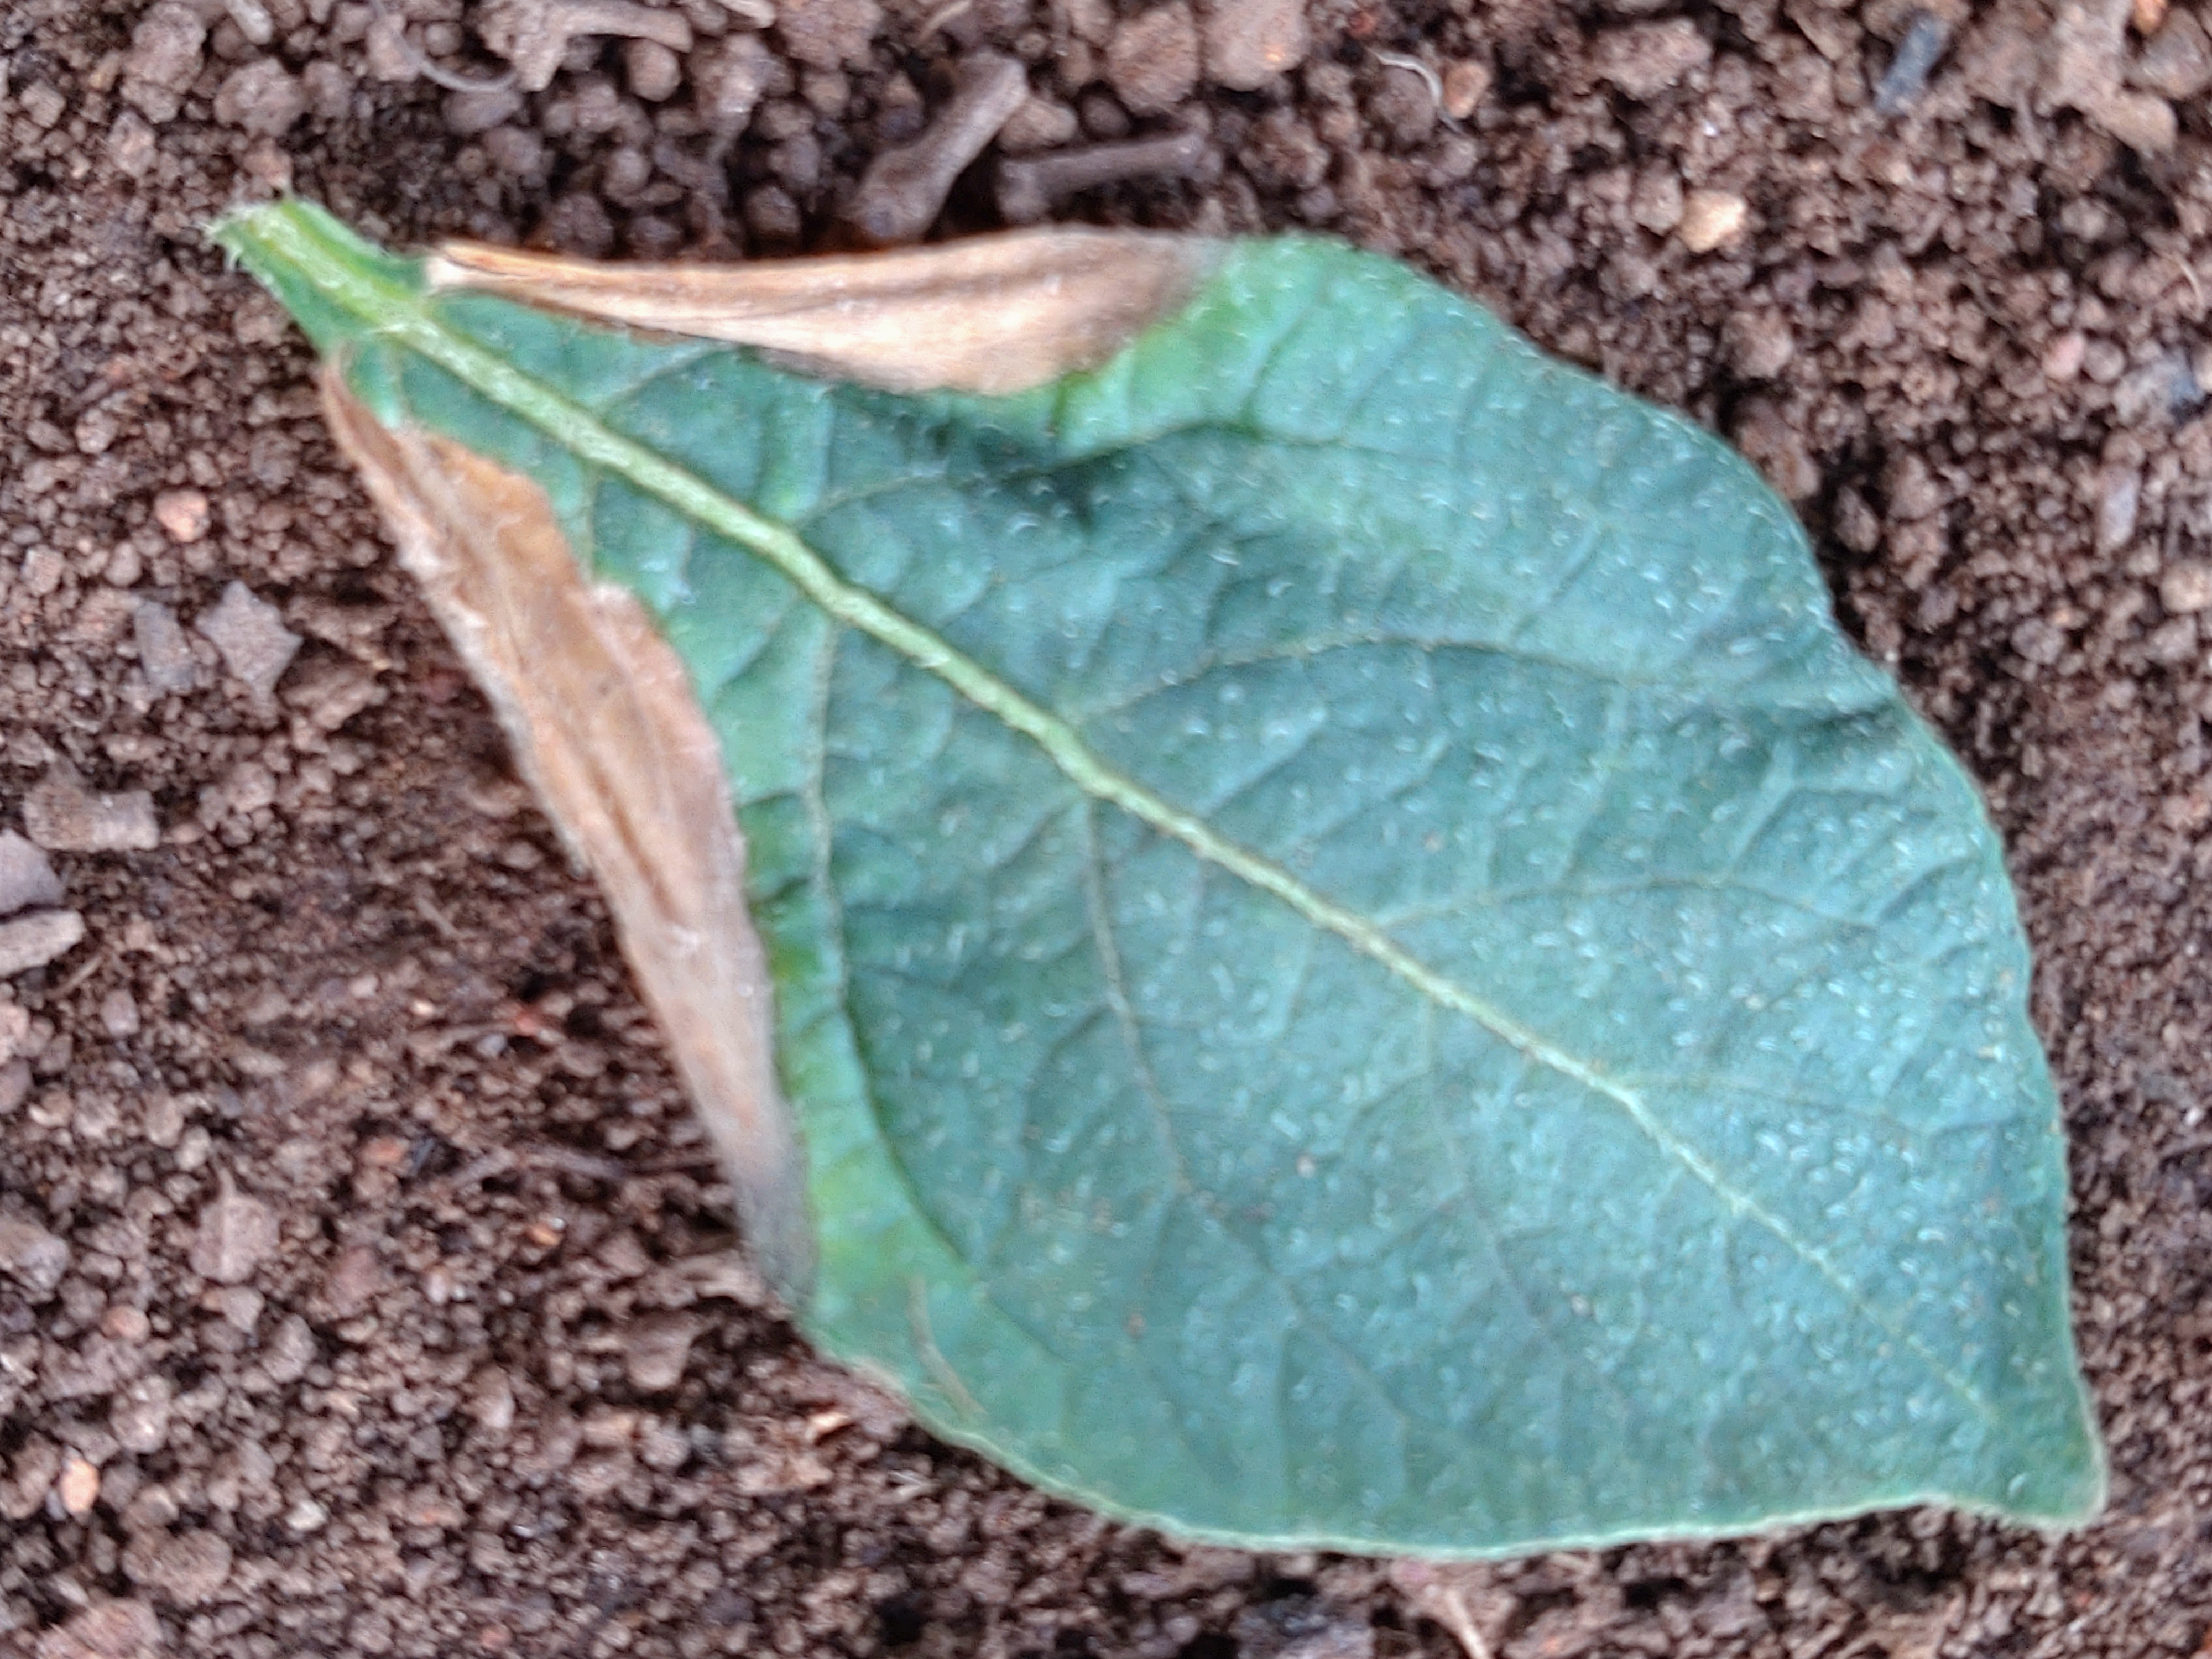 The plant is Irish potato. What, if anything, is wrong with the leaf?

early blight
